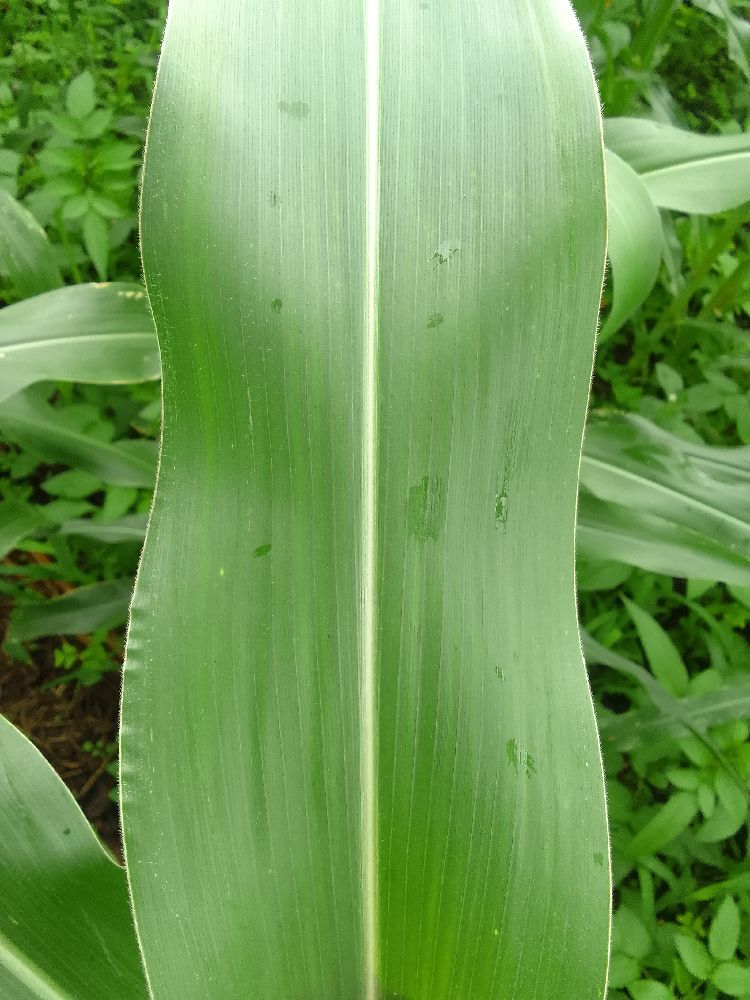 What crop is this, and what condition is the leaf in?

maize, healthy
